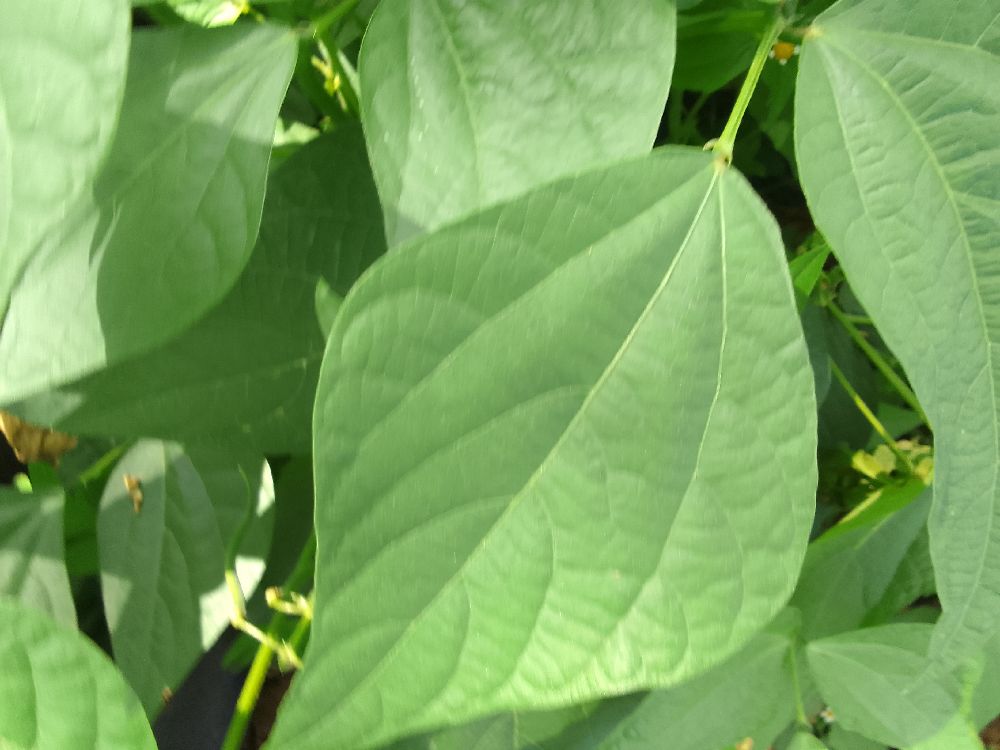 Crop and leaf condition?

common bean, healthy
